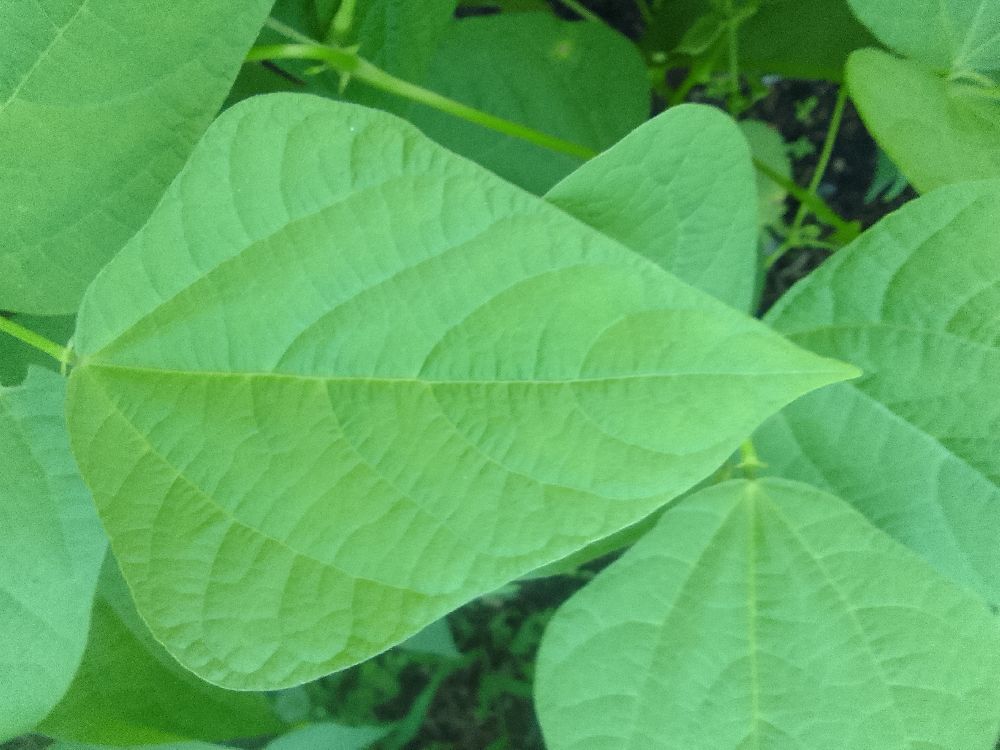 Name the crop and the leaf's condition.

common bean, healthy
